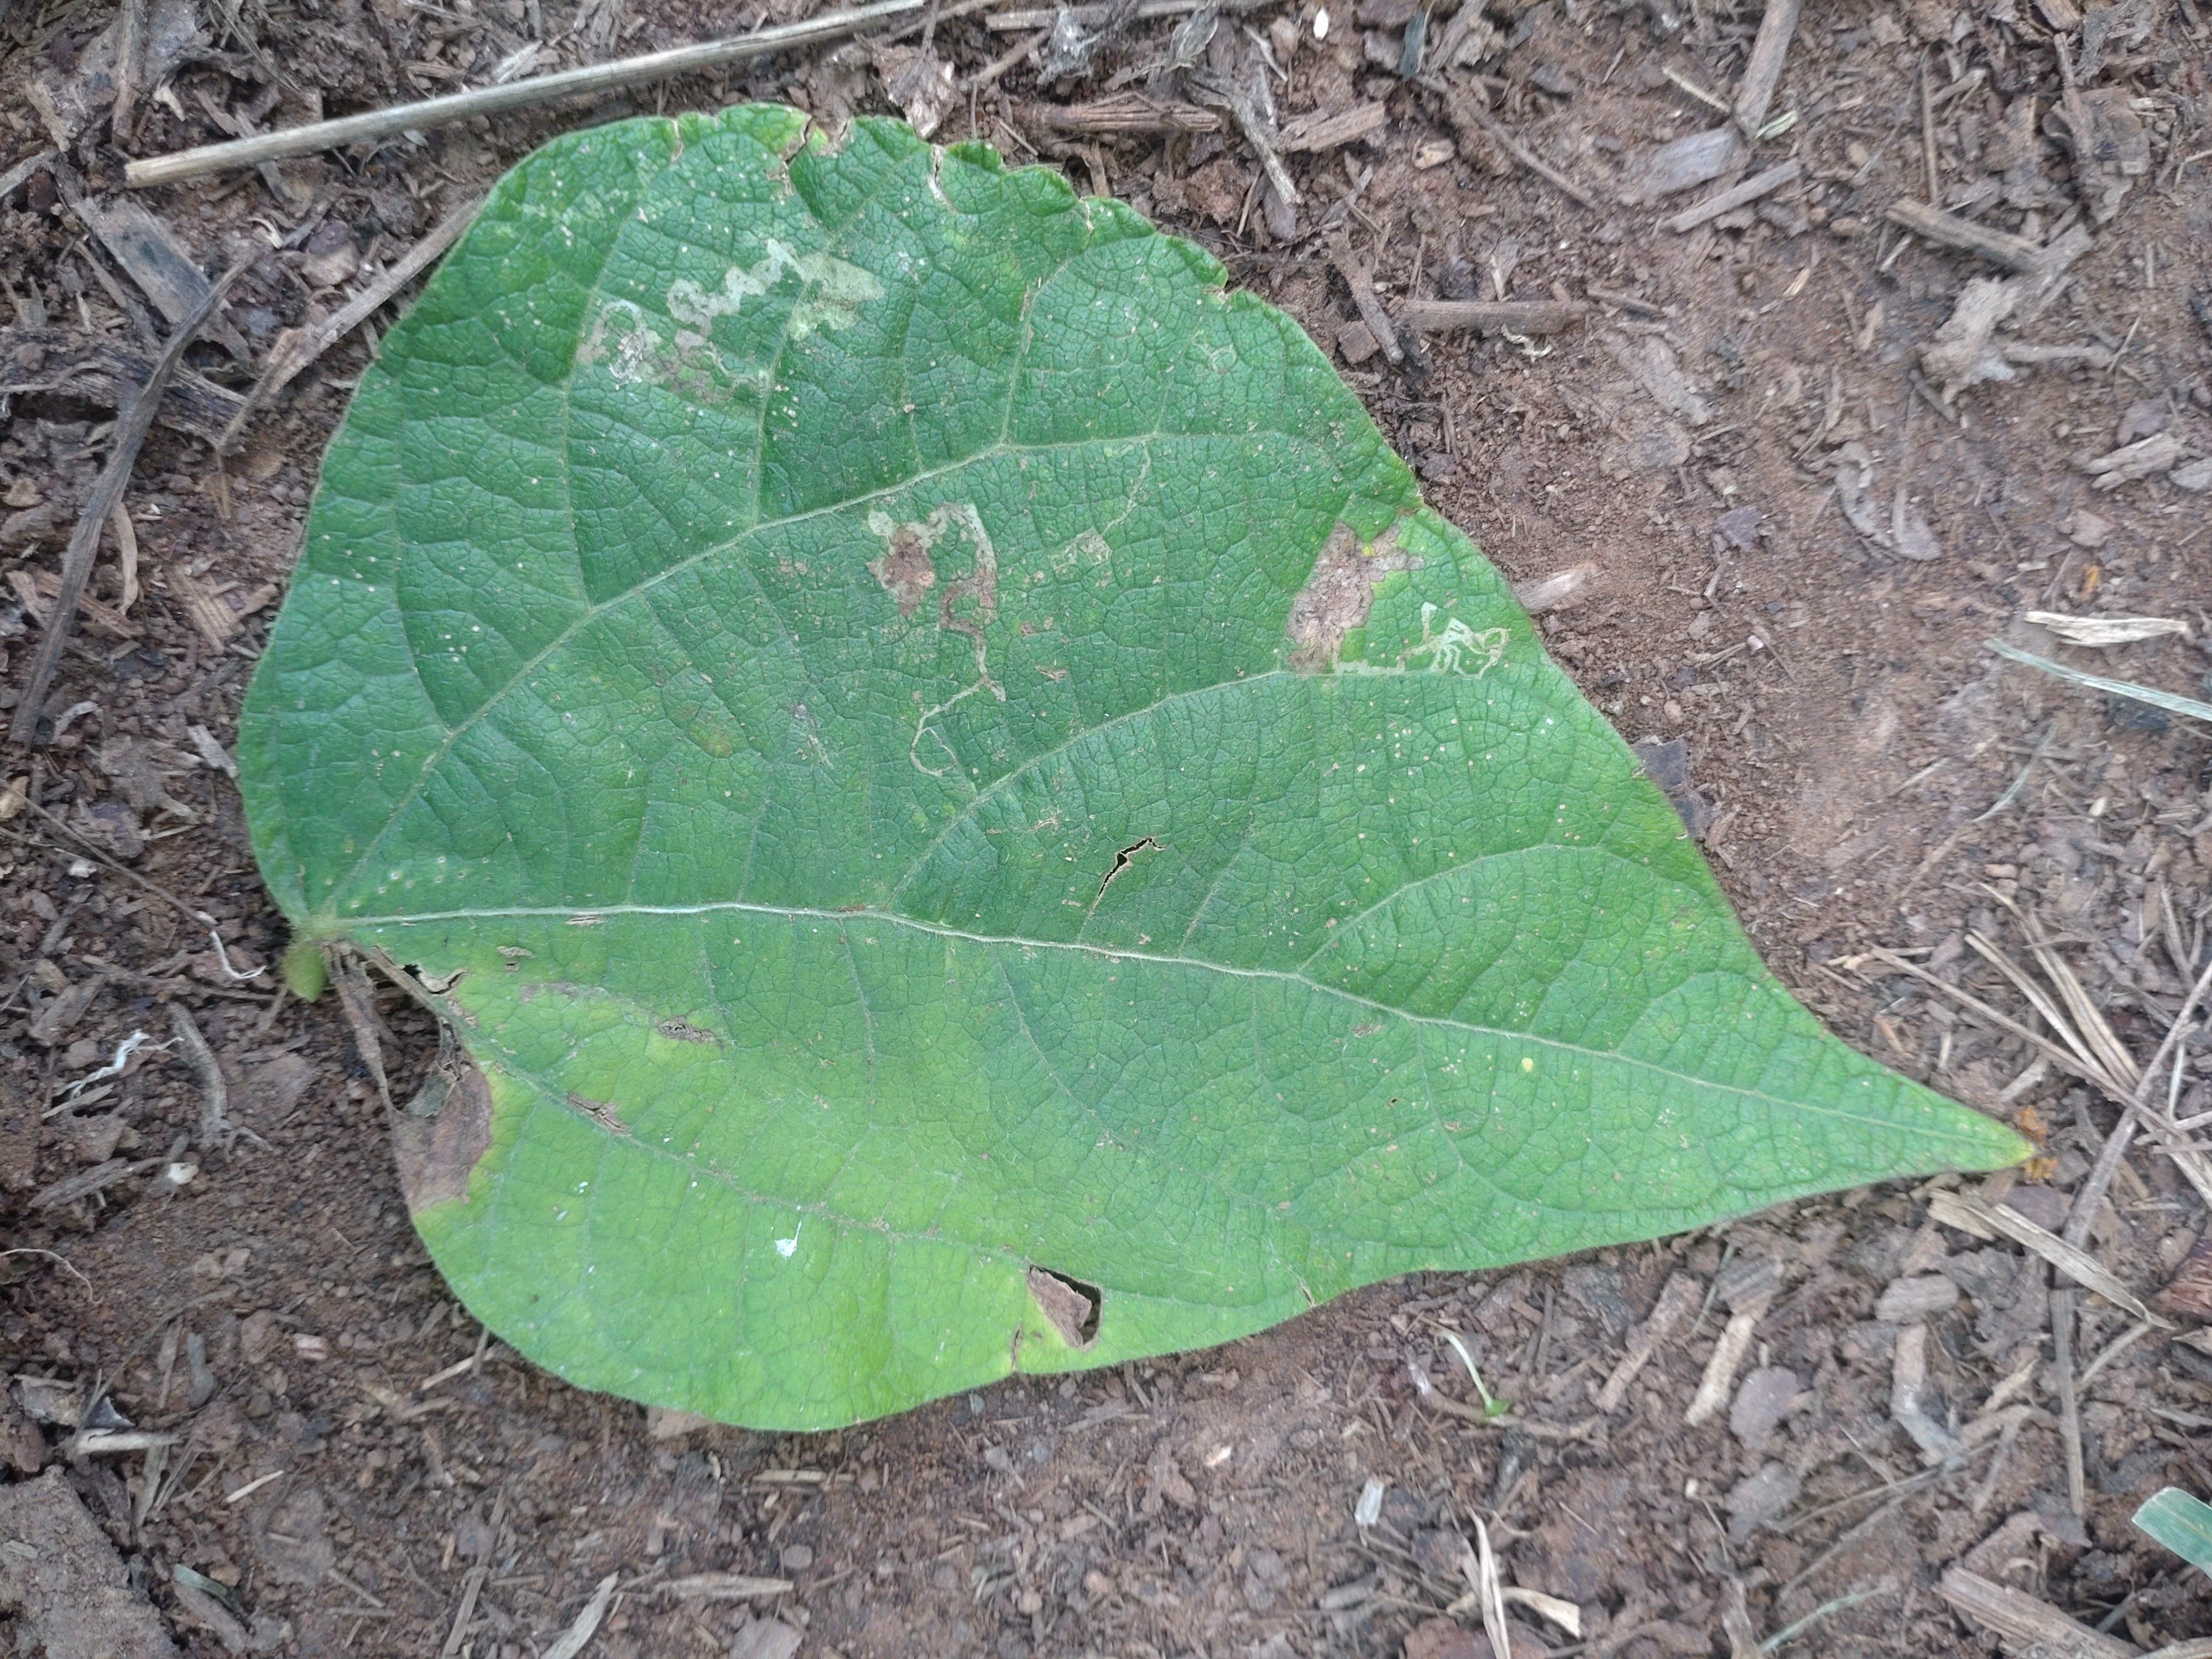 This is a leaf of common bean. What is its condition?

anthracnose
